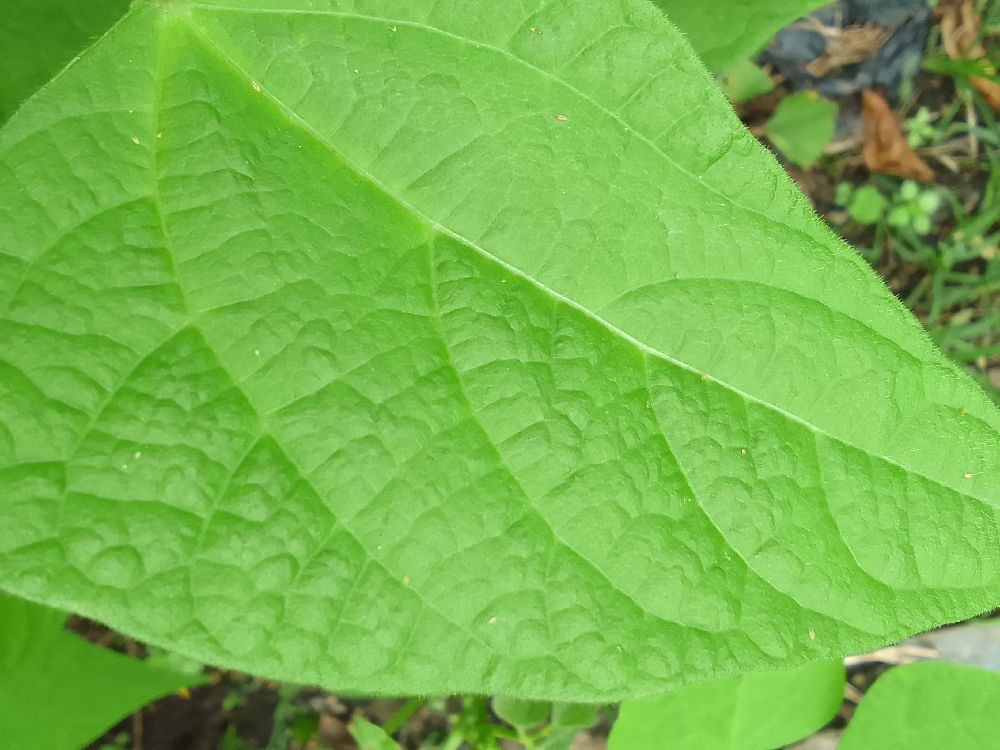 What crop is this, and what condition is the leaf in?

common bean, healthy
